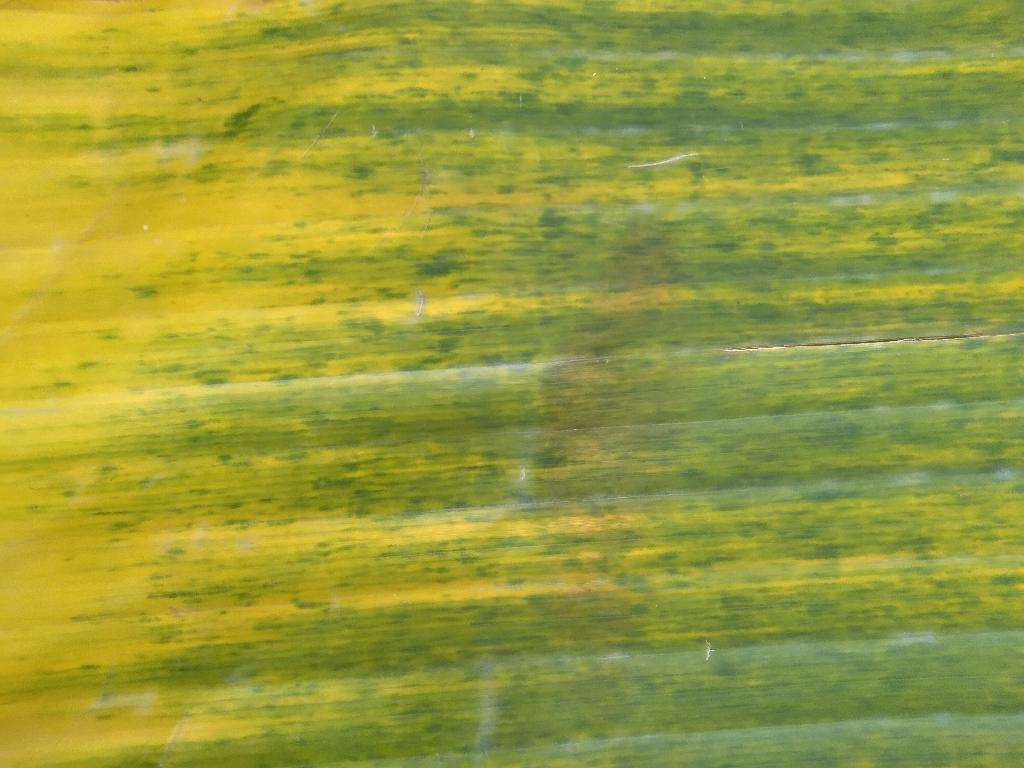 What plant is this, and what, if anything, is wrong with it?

banana, fusarium wilt race 1
